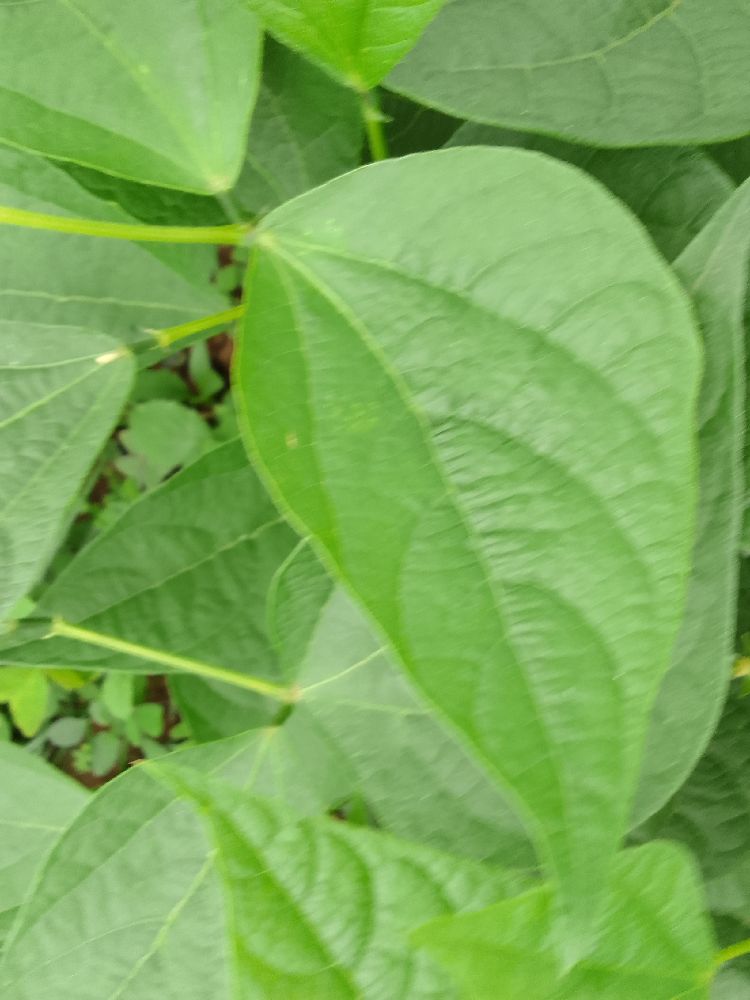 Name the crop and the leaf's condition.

common bean, healthy
